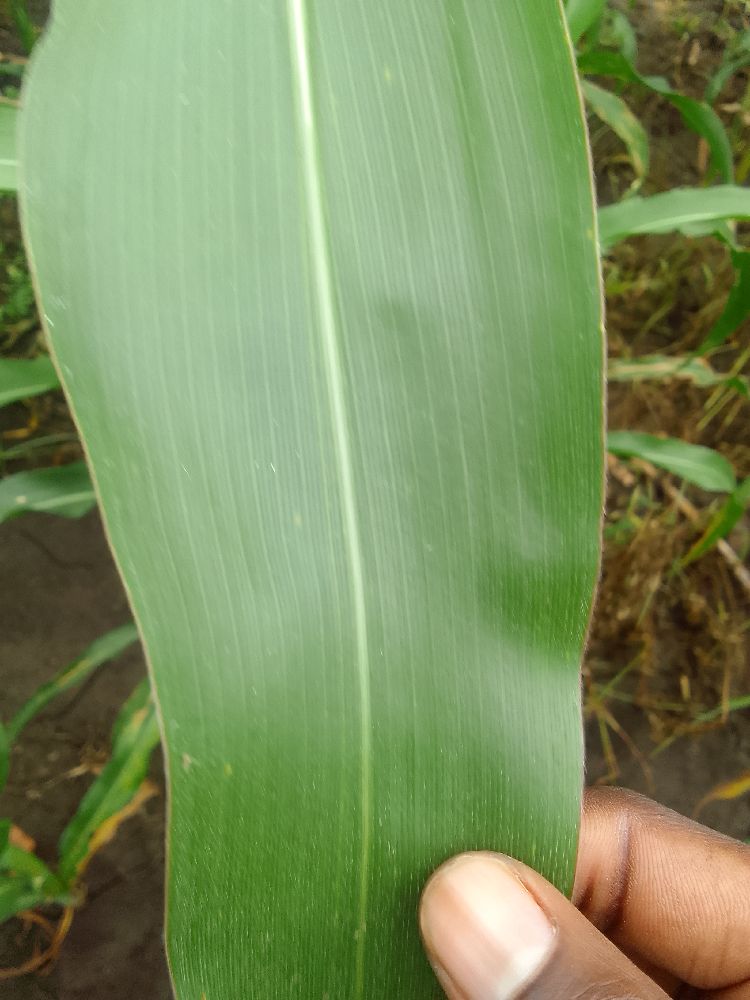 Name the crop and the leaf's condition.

maize, healthy
